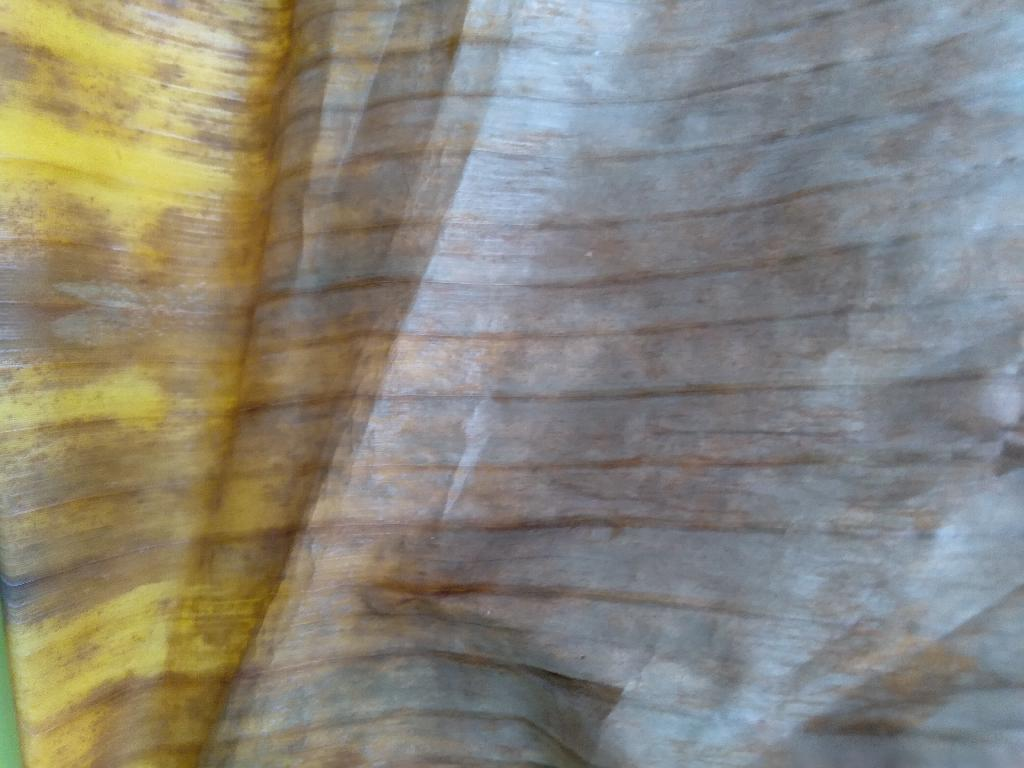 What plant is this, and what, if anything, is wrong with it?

banana, fusarium wilt race 1
